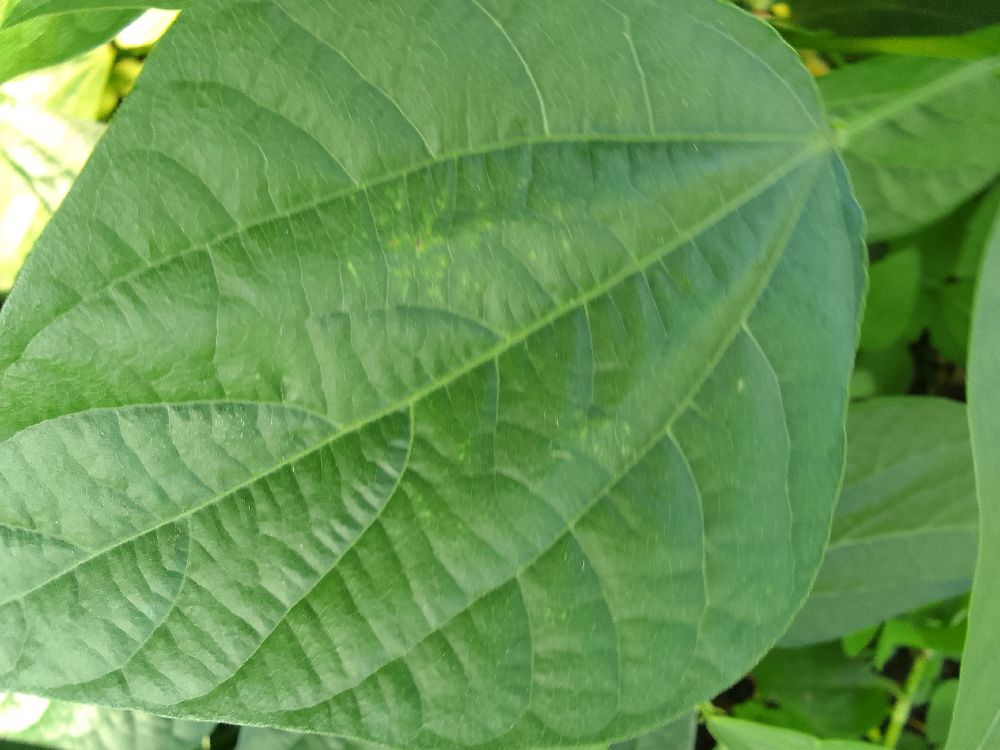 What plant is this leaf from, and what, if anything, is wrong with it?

common bean, healthy
